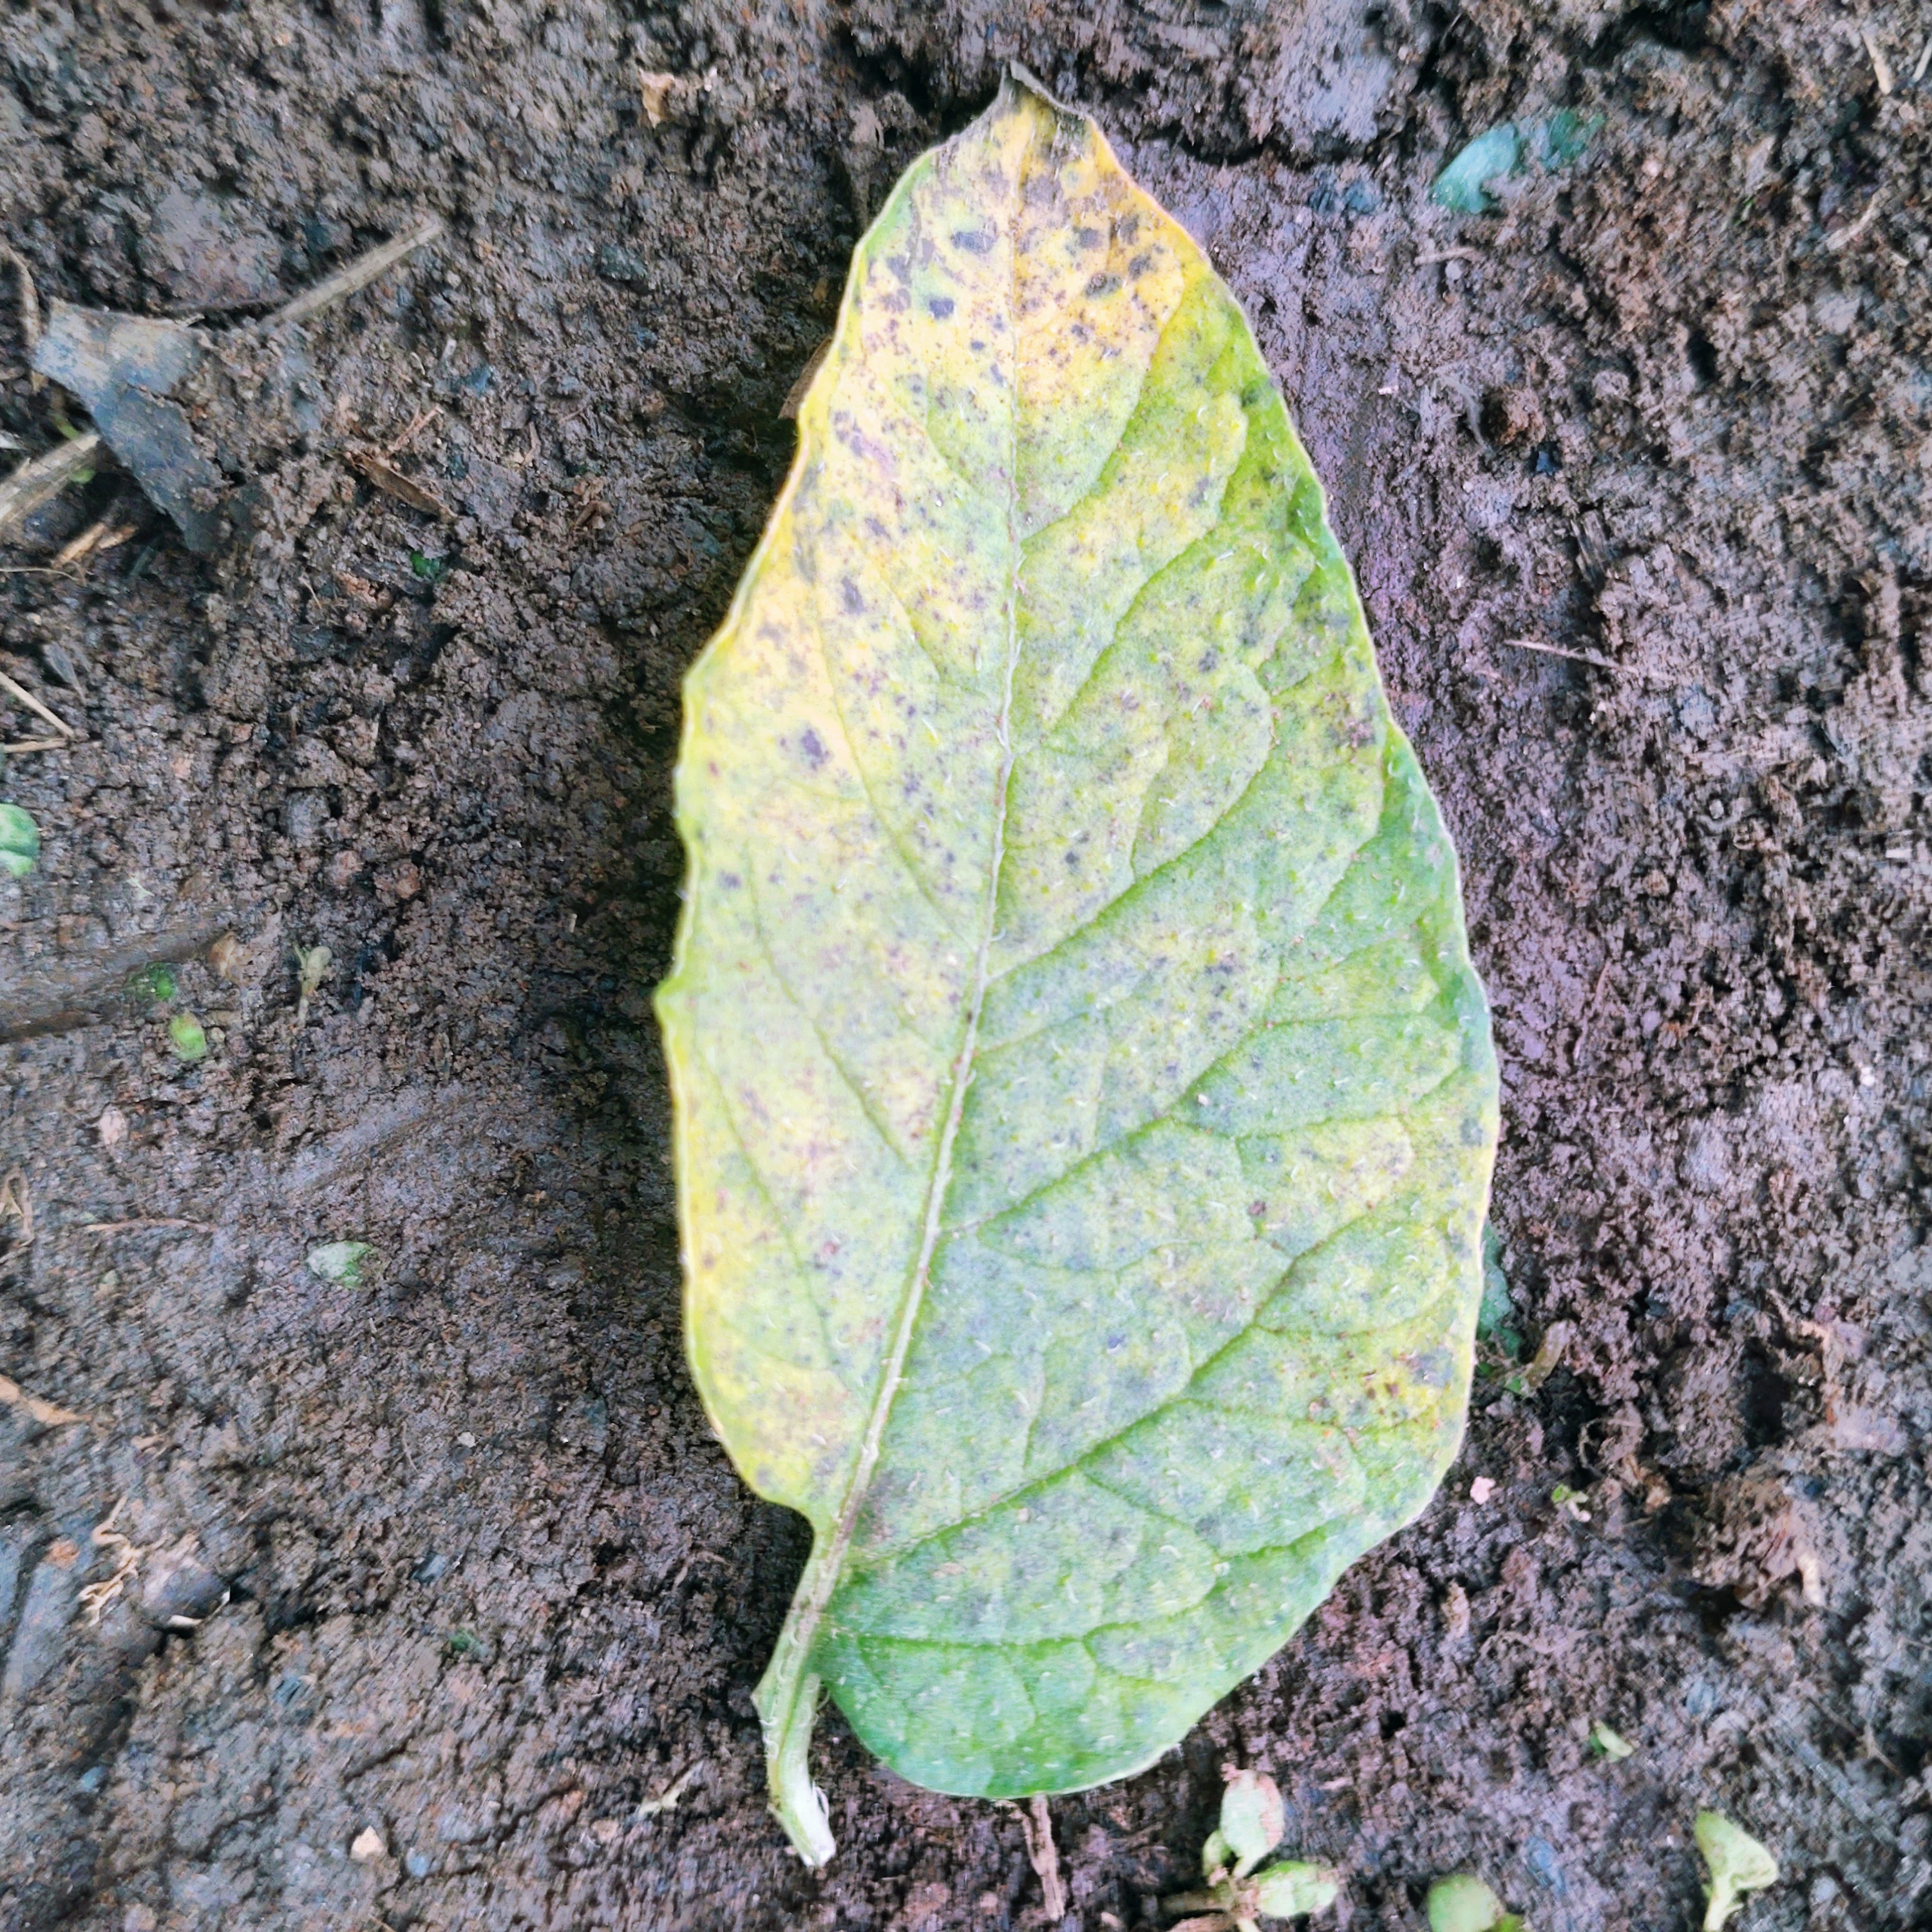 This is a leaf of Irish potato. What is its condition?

late blight
